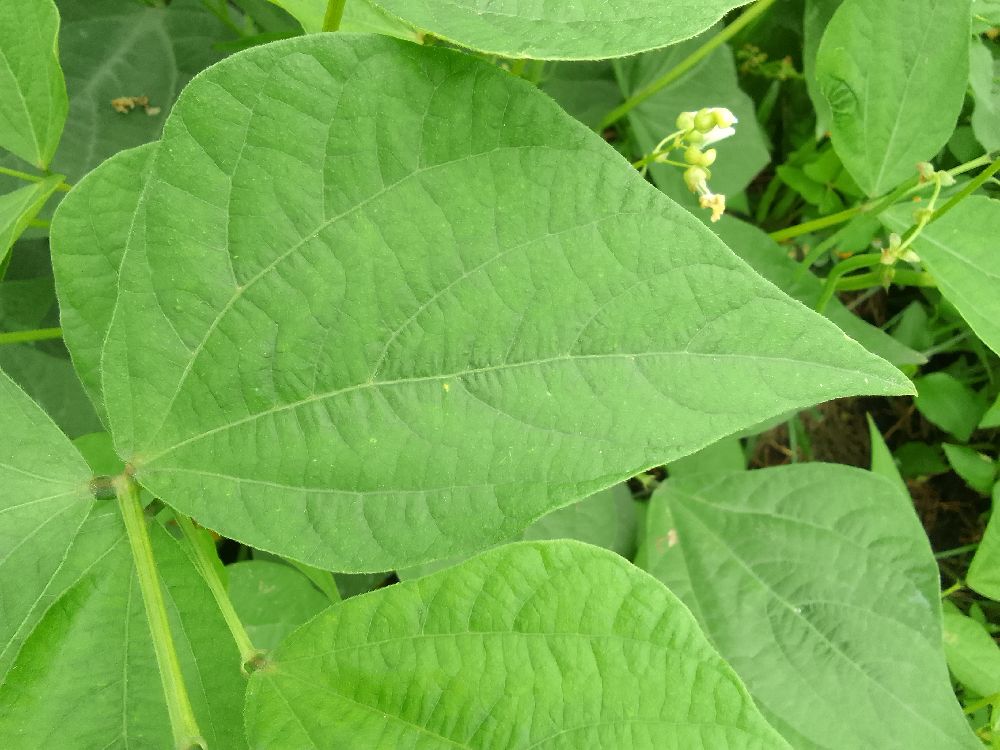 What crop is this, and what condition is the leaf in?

common bean, healthy
